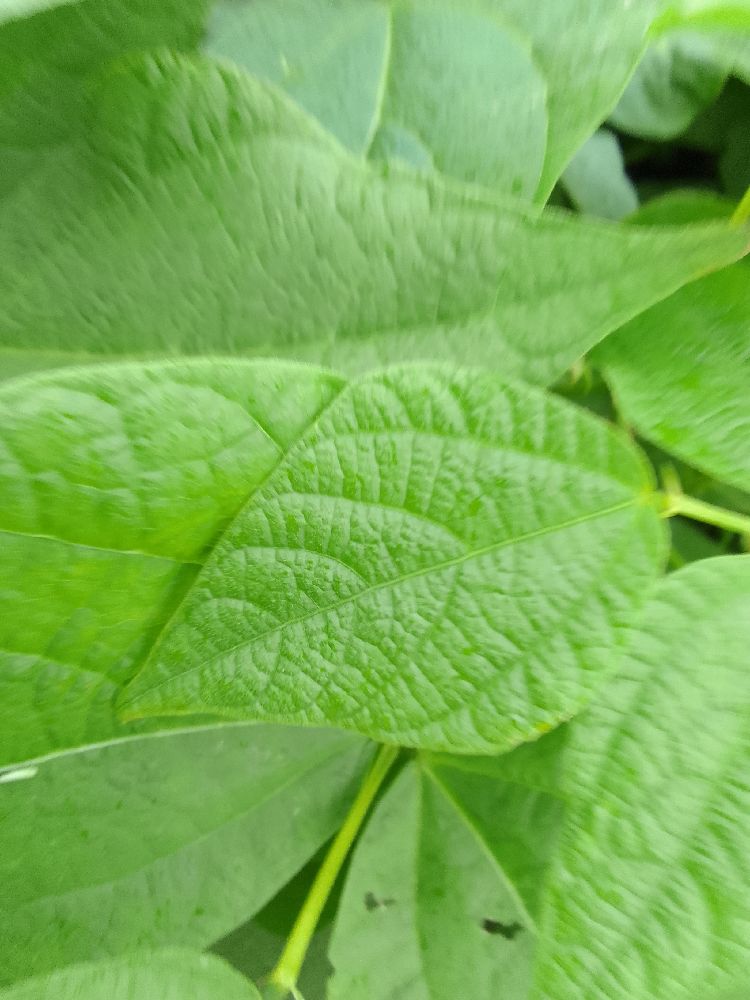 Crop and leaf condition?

common bean, healthy
